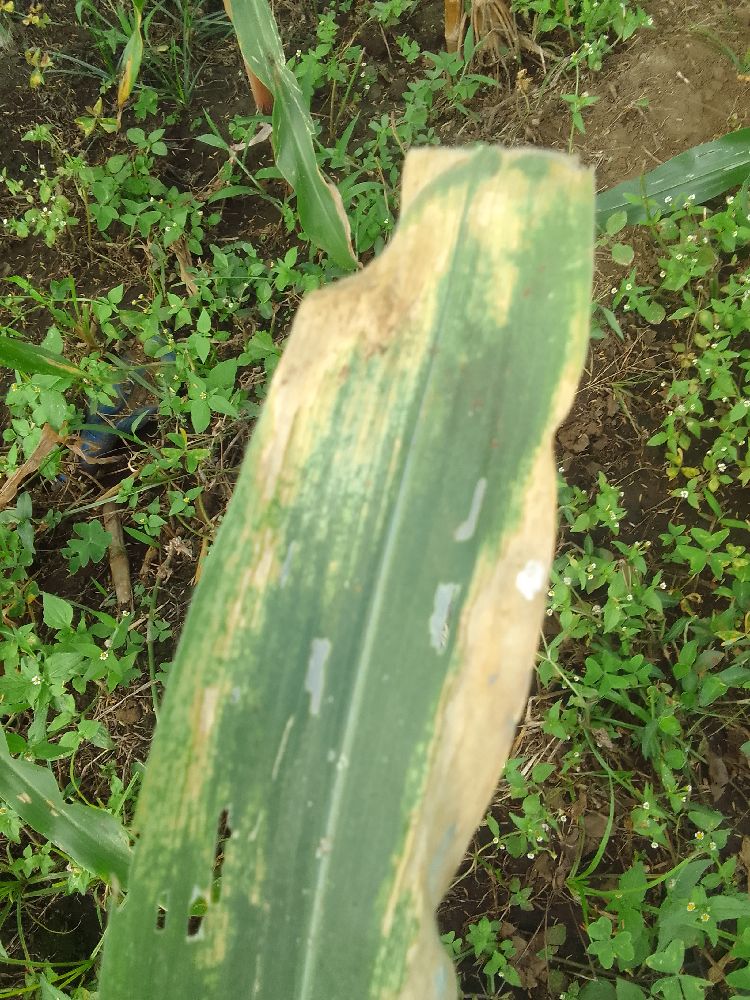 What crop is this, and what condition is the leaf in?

maize, maize lethal necrosis
